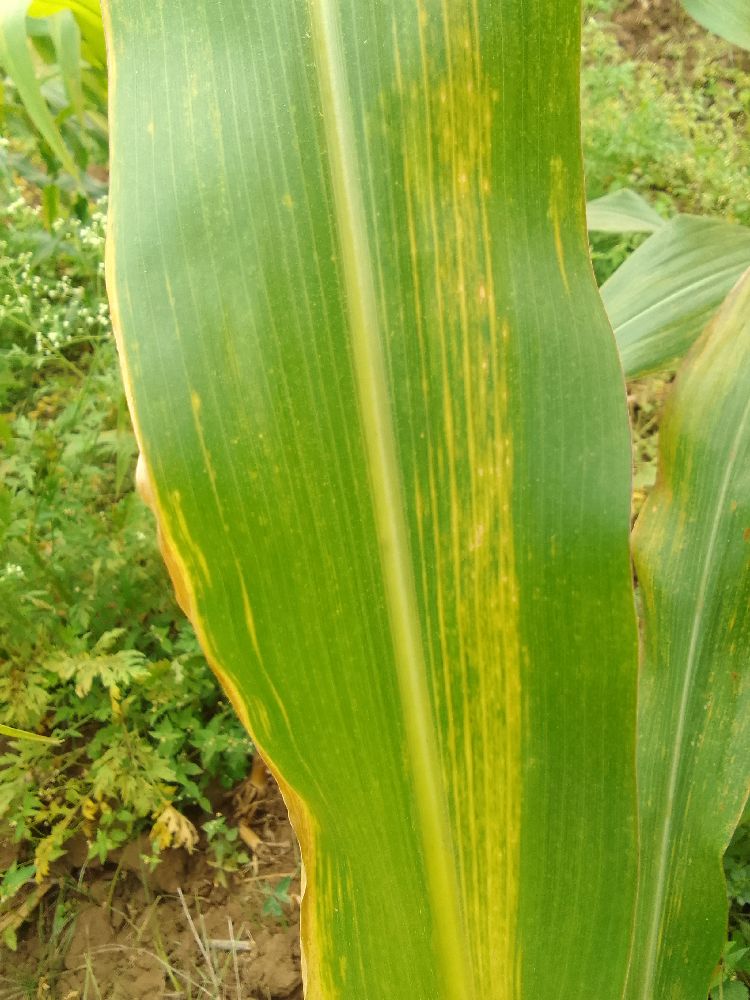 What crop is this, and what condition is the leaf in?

maize, maize lethal necrosis
